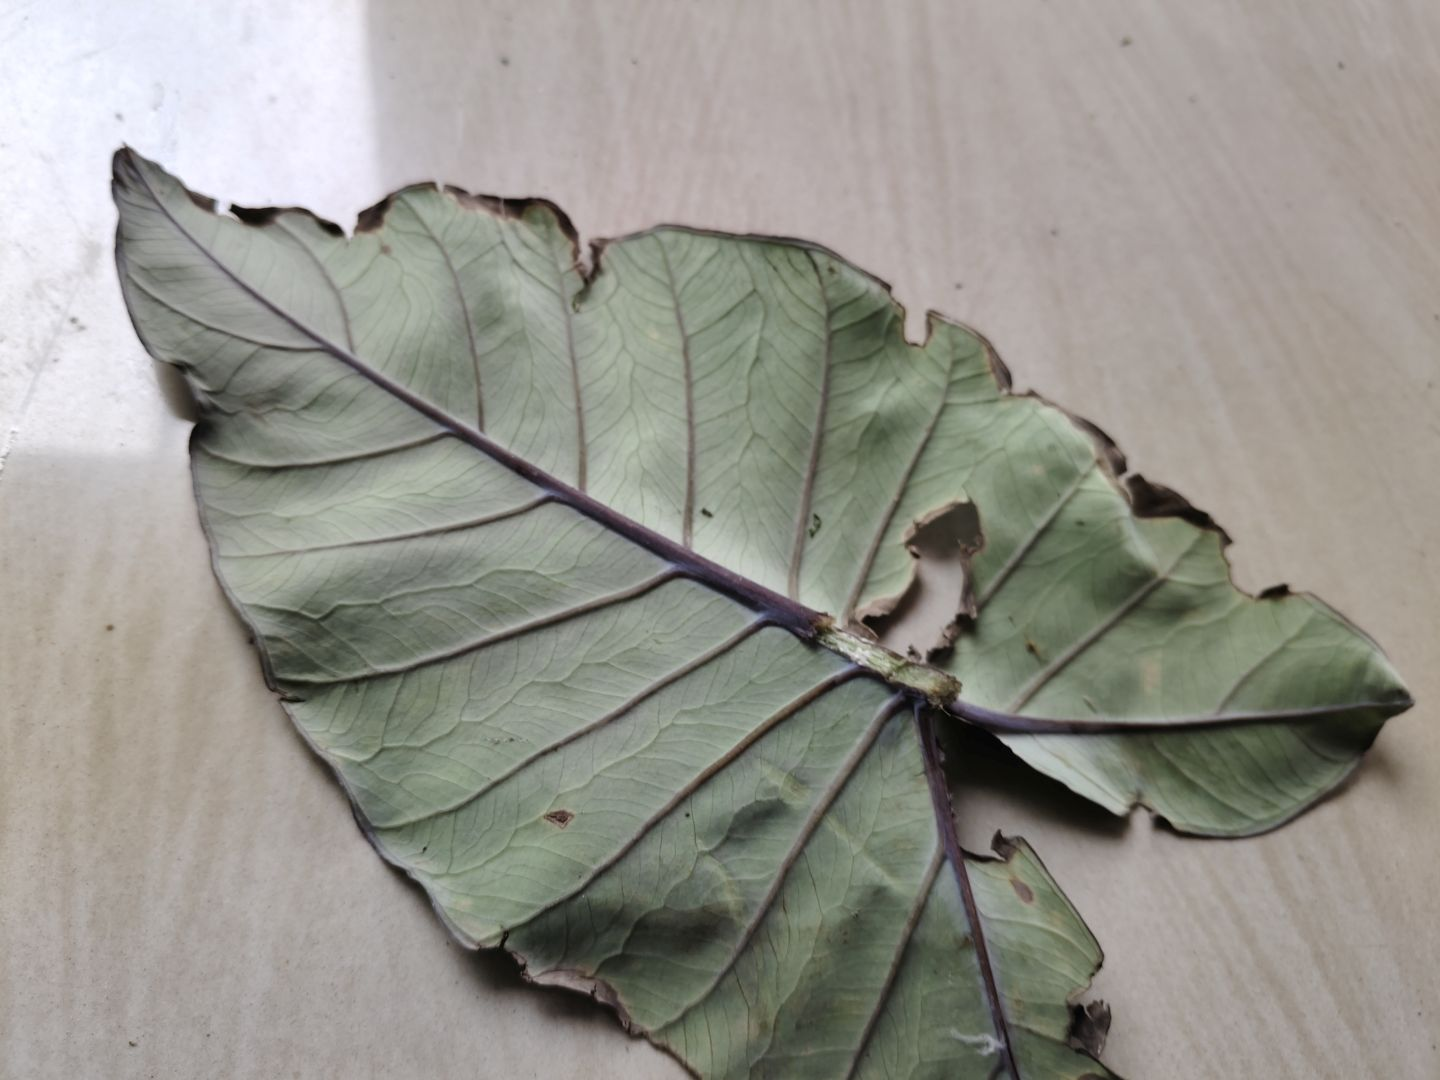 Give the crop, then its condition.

taro, leaf blight
